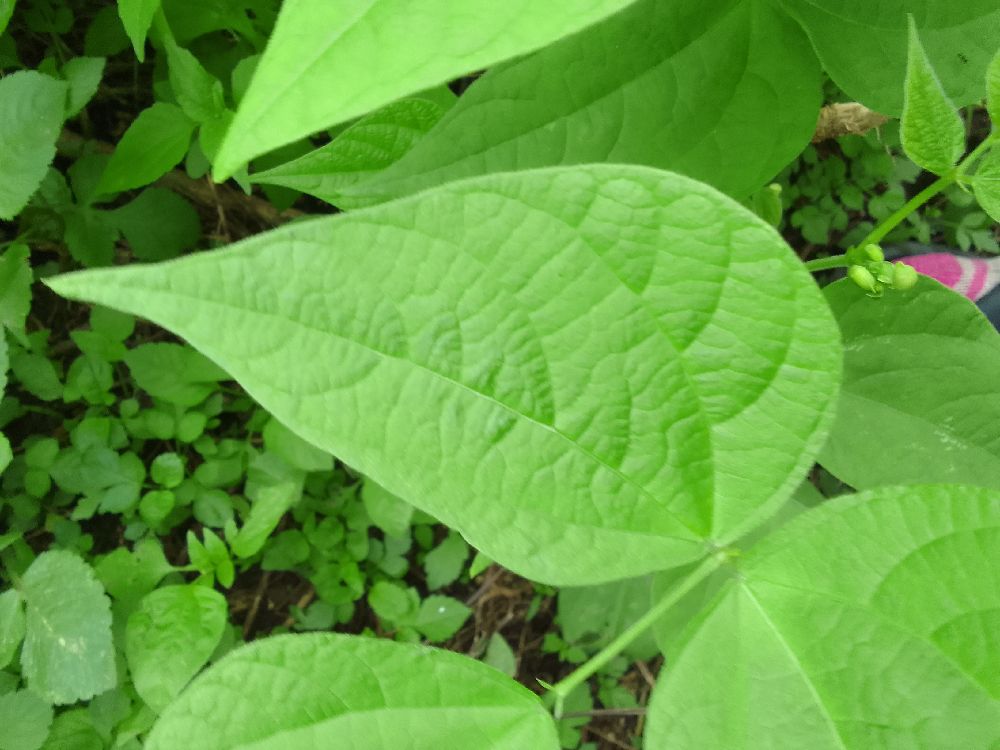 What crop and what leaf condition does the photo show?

common bean, healthy
